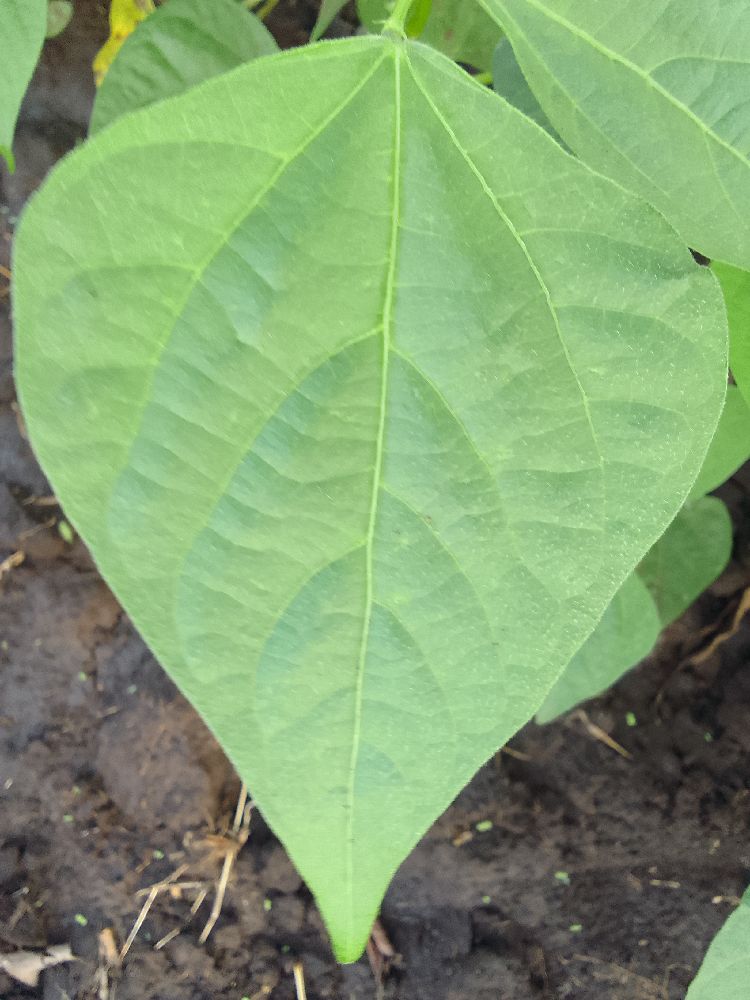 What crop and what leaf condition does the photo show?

common bean, healthy
